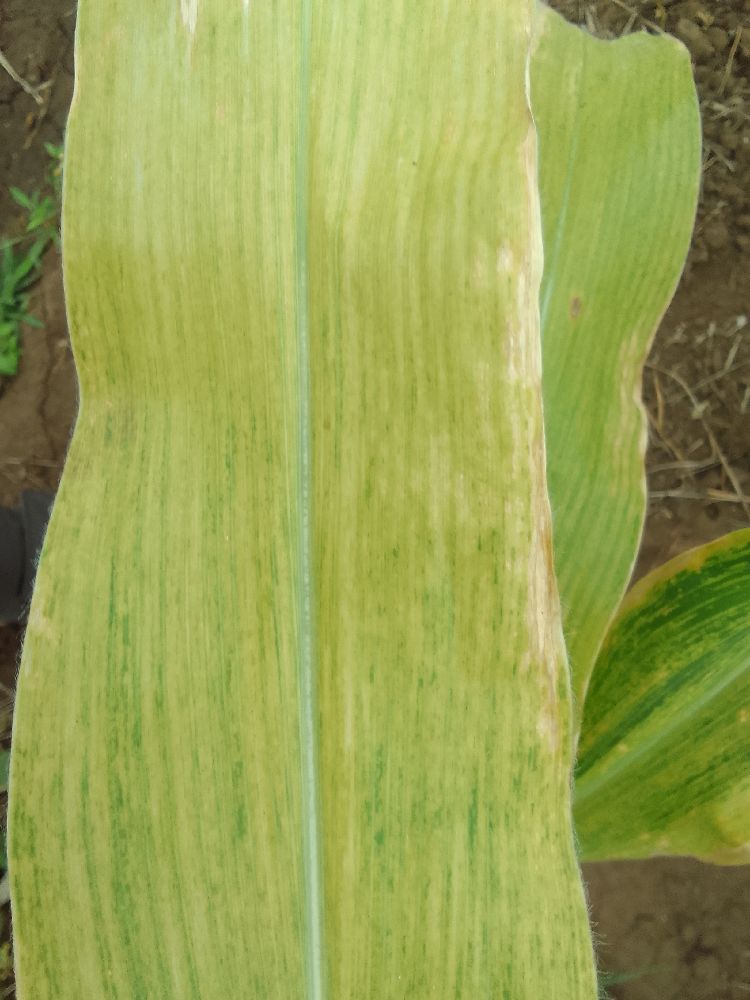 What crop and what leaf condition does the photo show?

maize, maize lethal necrosis
